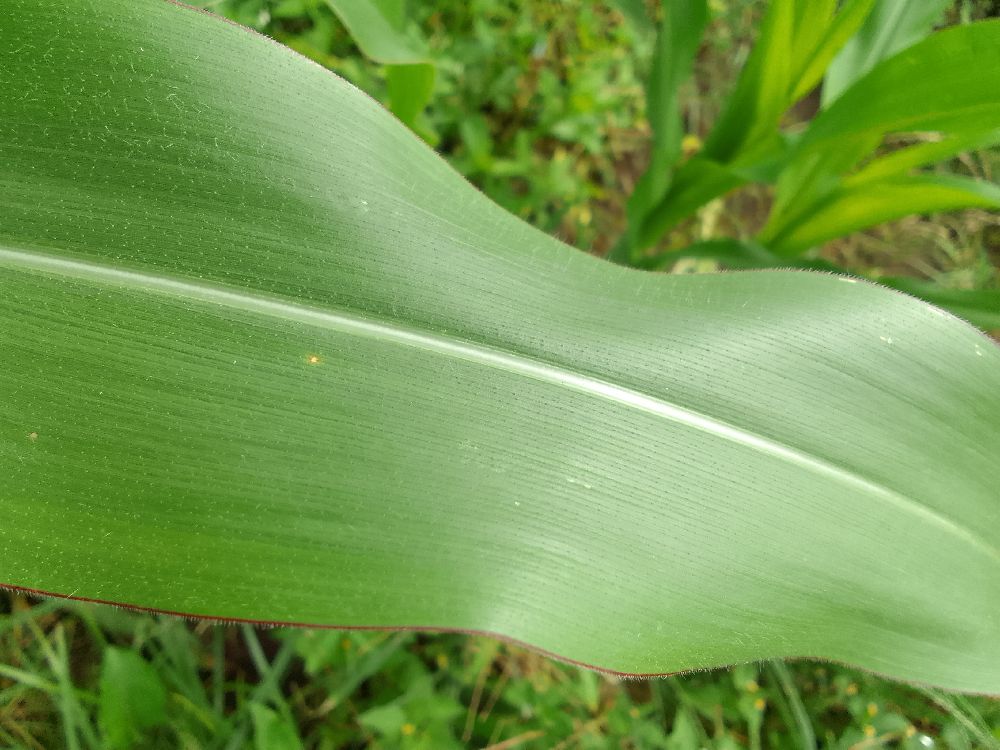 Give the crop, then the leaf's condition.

maize, healthy
